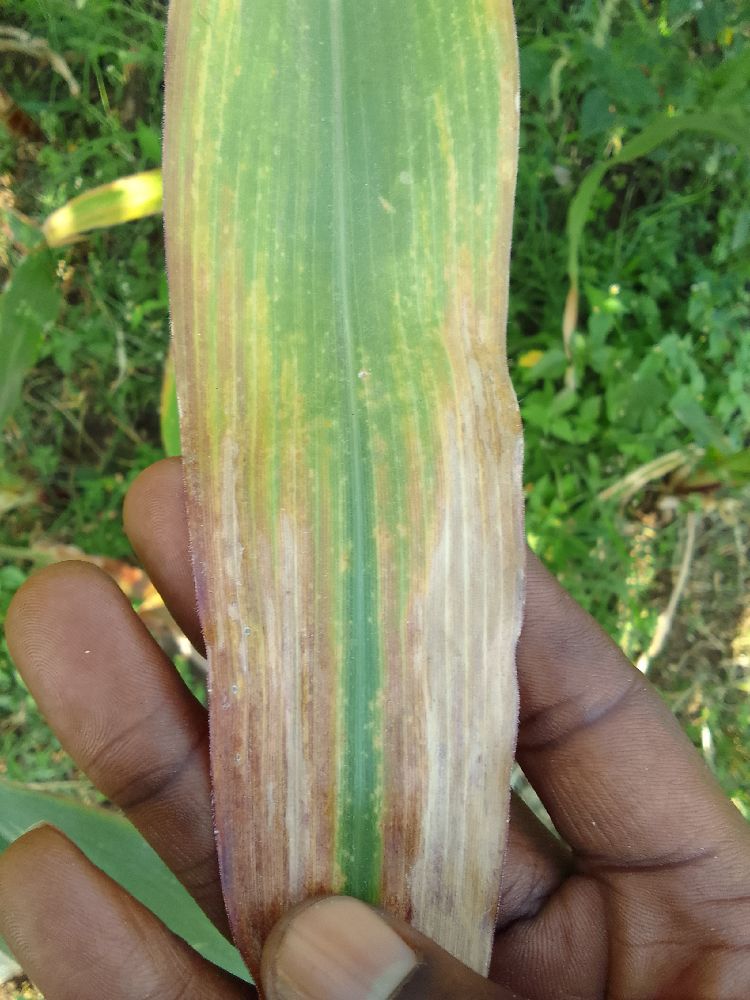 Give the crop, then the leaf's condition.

maize, maize lethal necrosis
